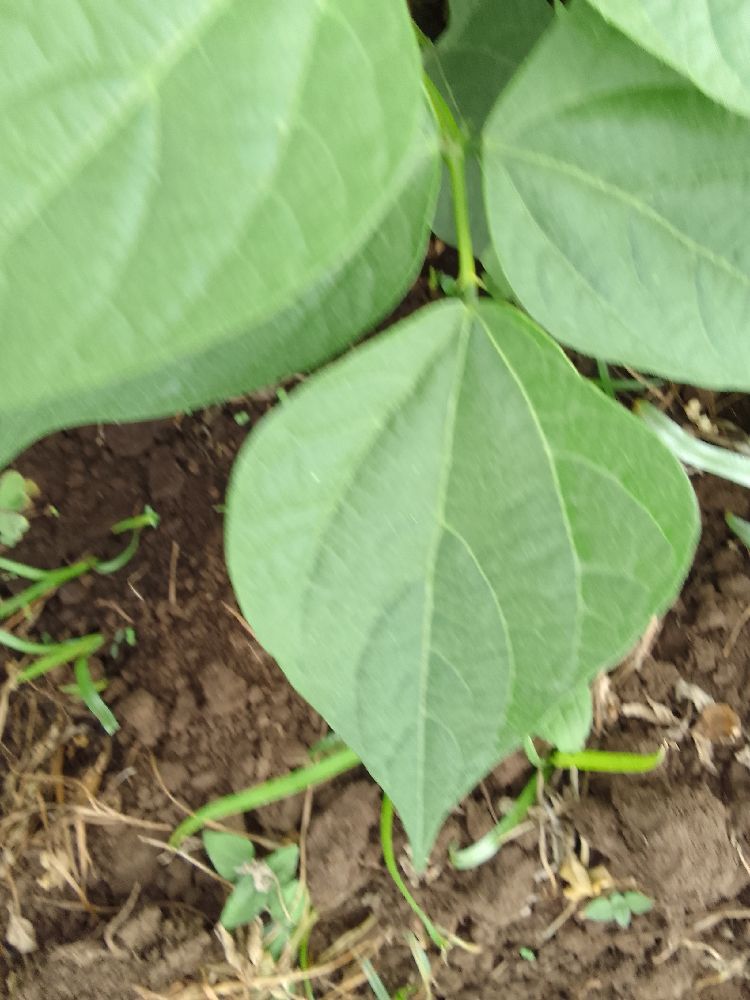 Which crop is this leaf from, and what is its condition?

common bean, healthy
